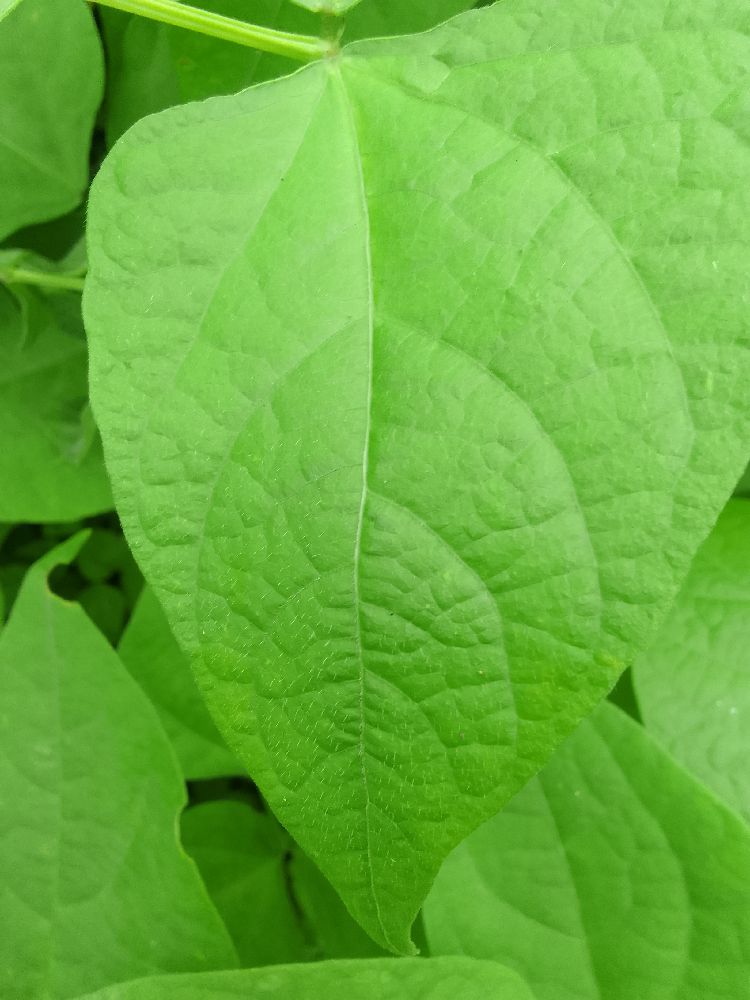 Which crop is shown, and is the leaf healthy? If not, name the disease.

common bean, healthy
